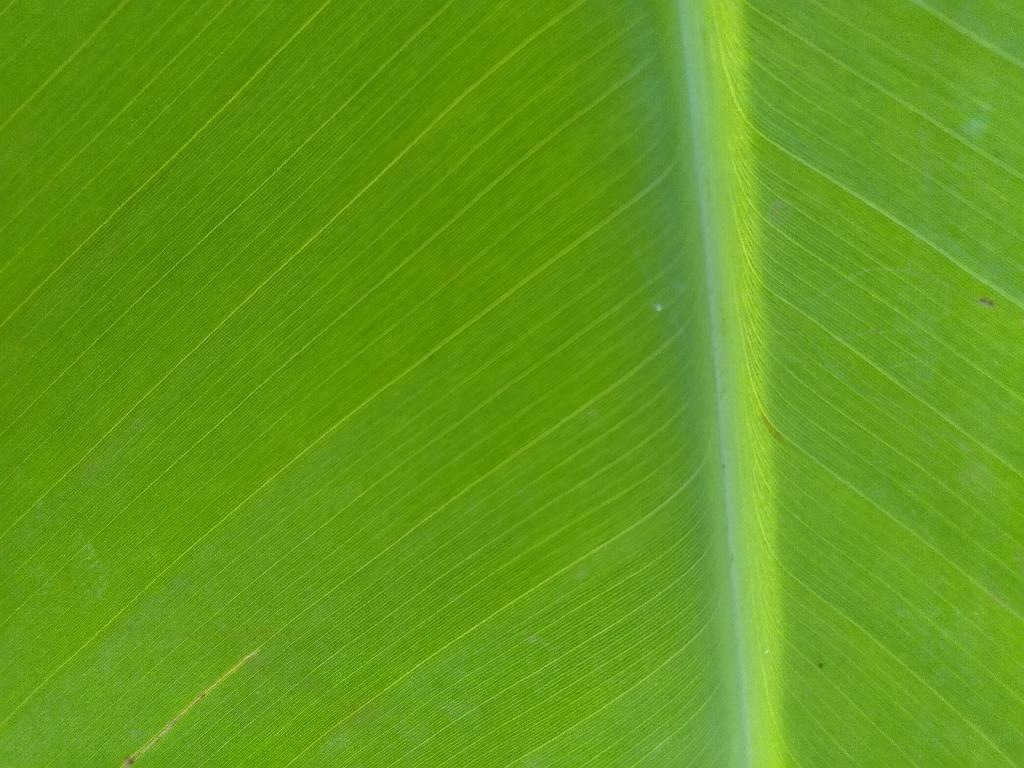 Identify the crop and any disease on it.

banana, healthy
